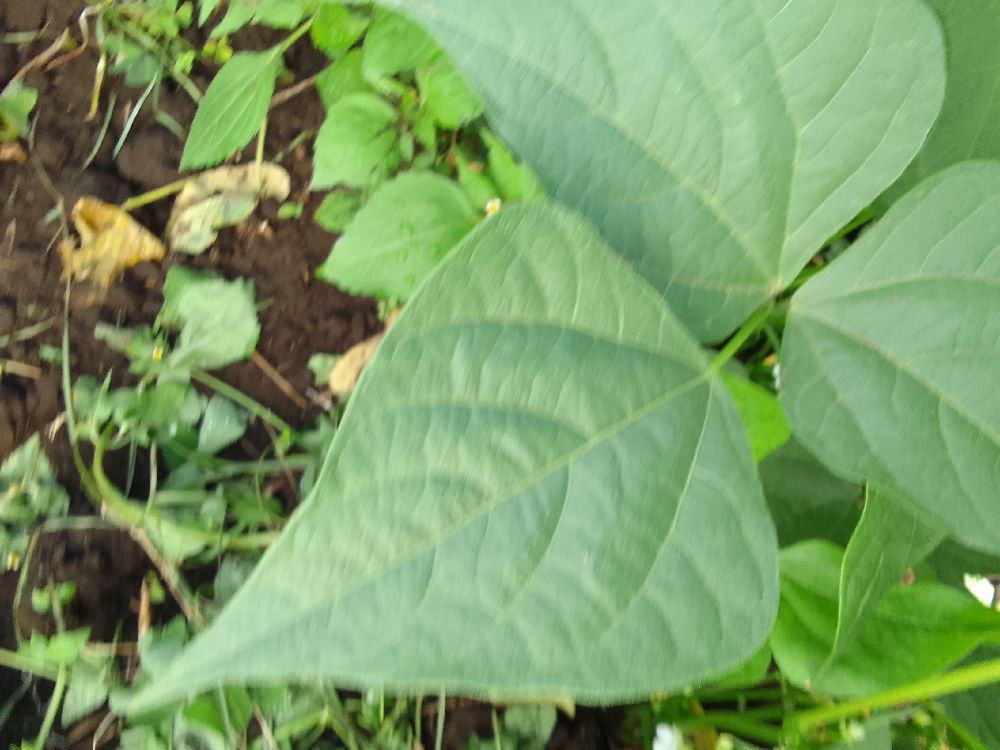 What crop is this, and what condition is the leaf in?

common bean, healthy
